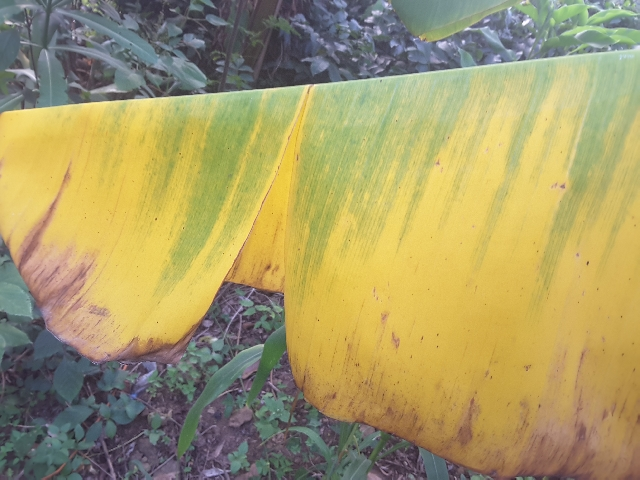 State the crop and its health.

banana, fusarium wilt race 1
